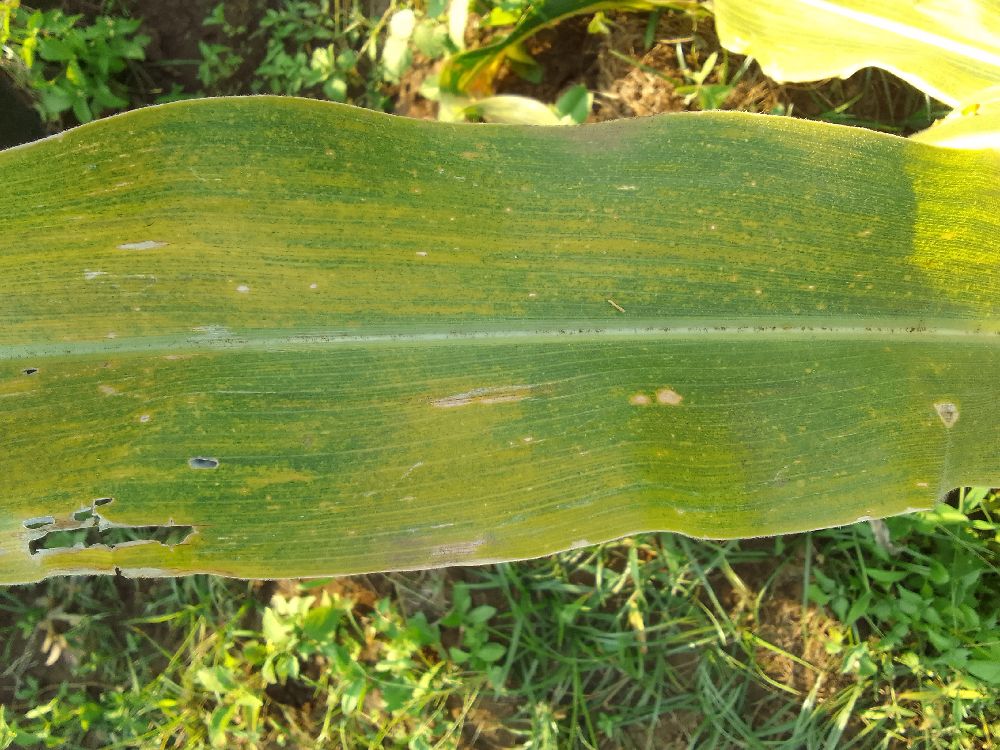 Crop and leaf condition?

maize, maize lethal necrosis
